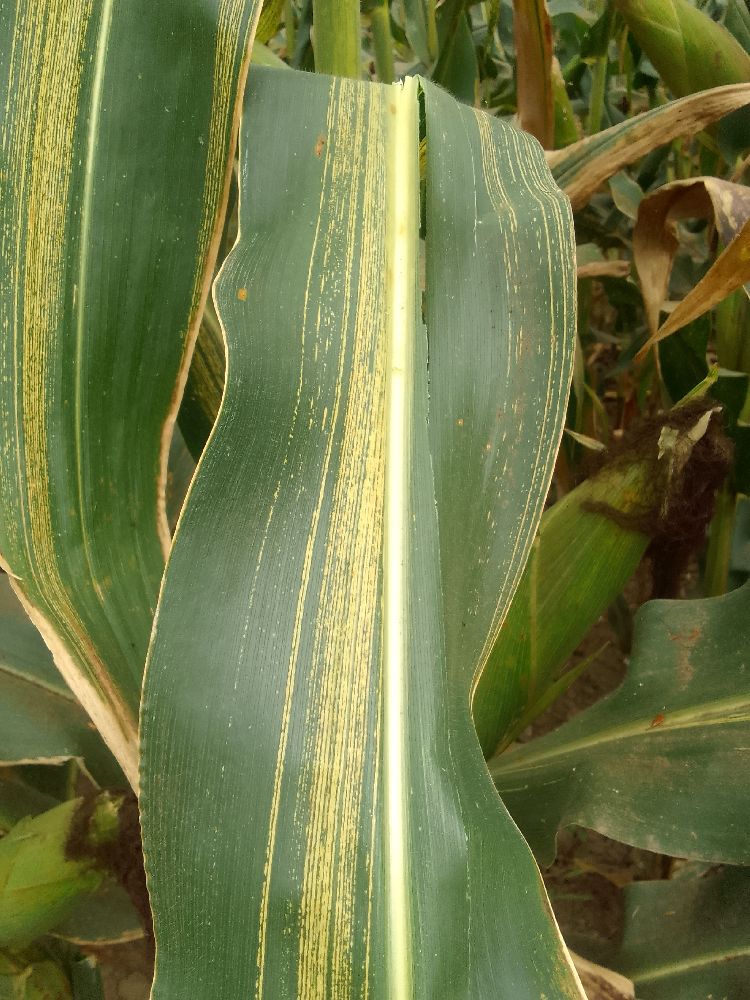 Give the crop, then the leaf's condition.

maize, maize streak virus
